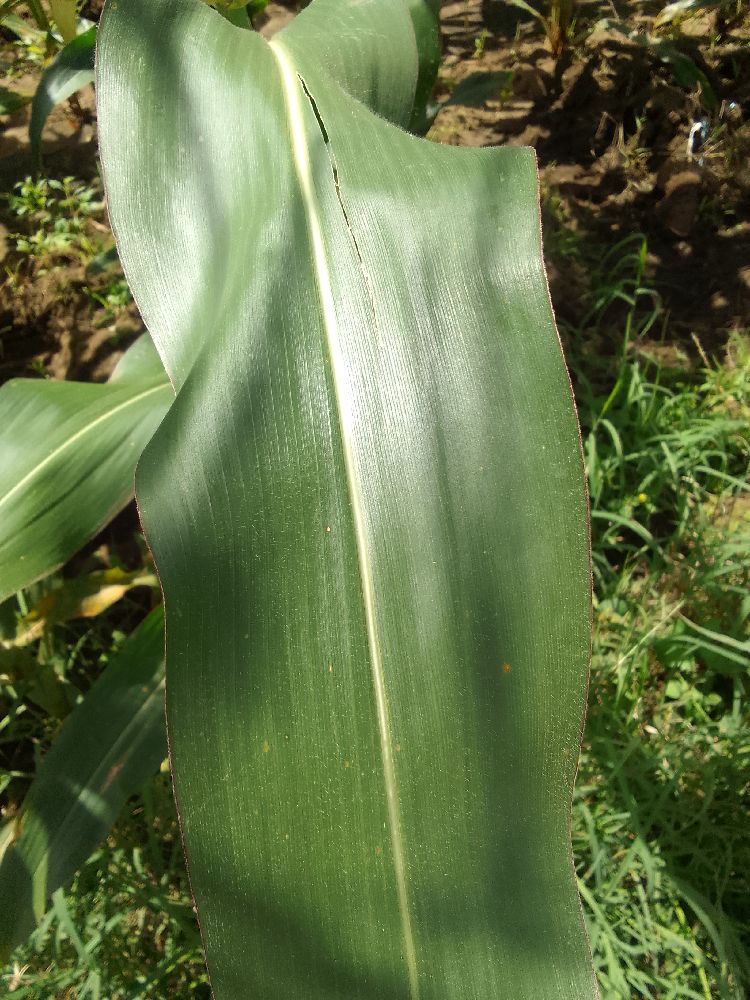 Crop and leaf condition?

maize, healthy
